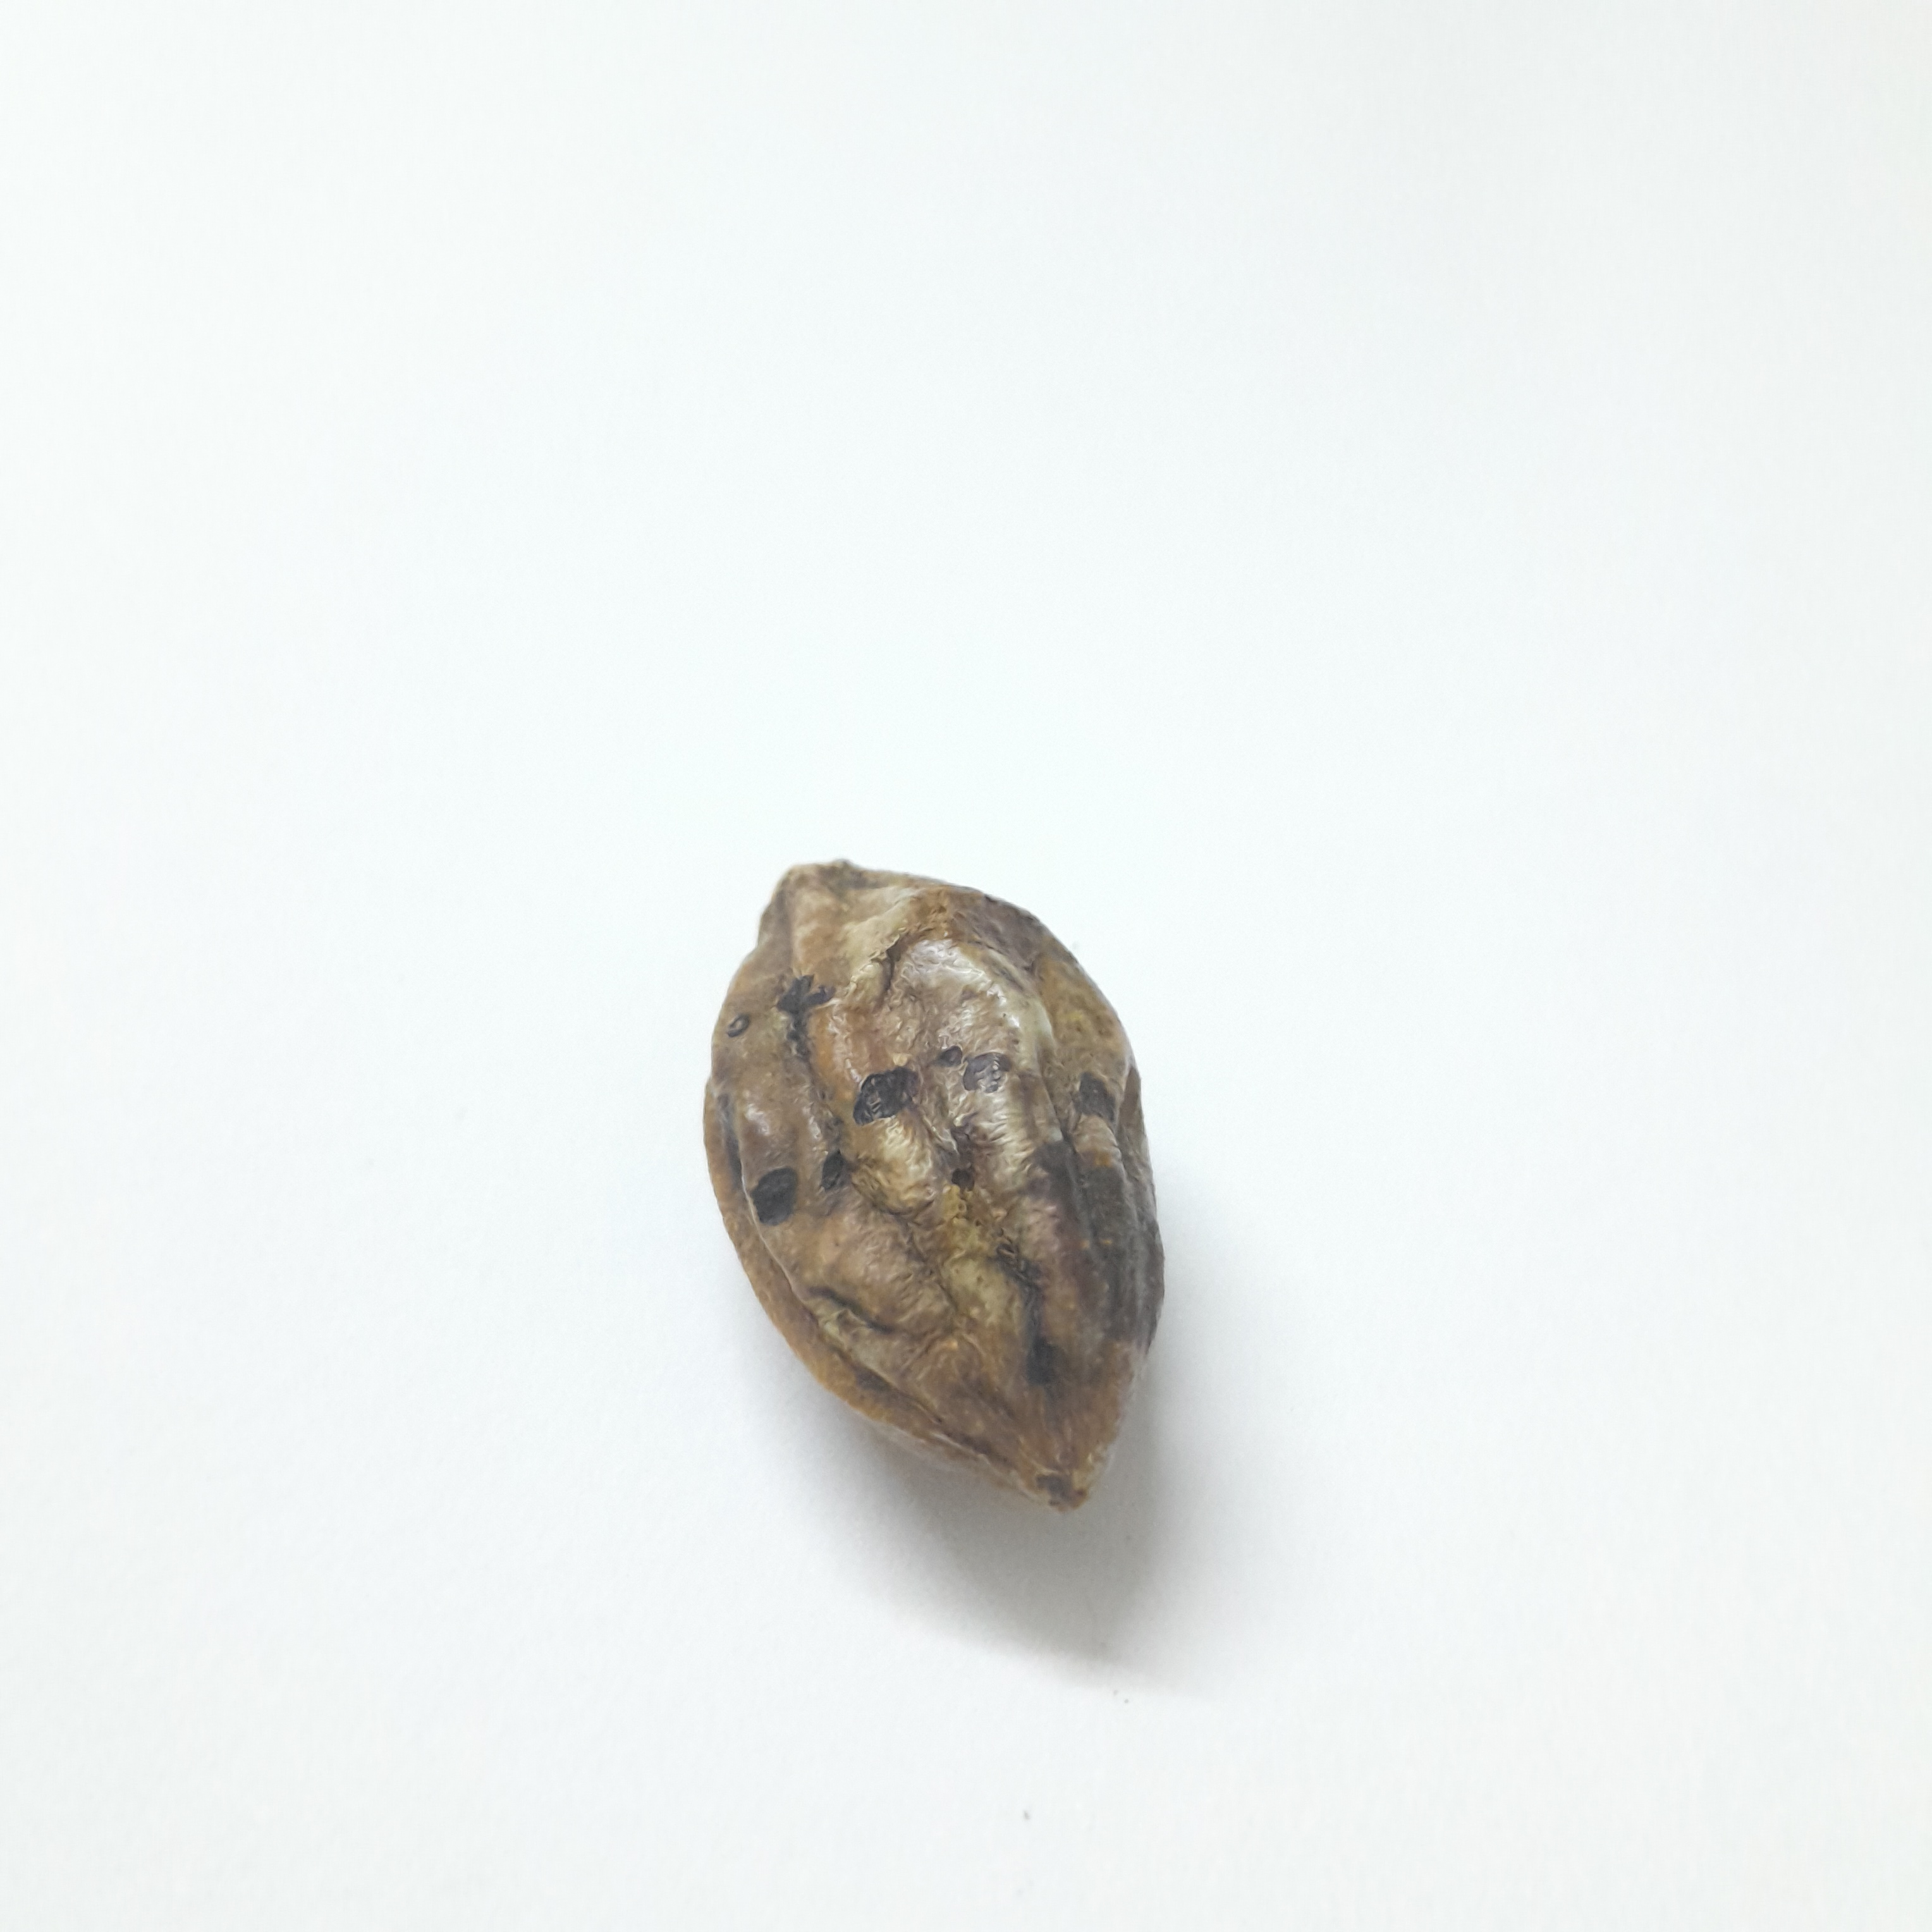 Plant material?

hirdaa
